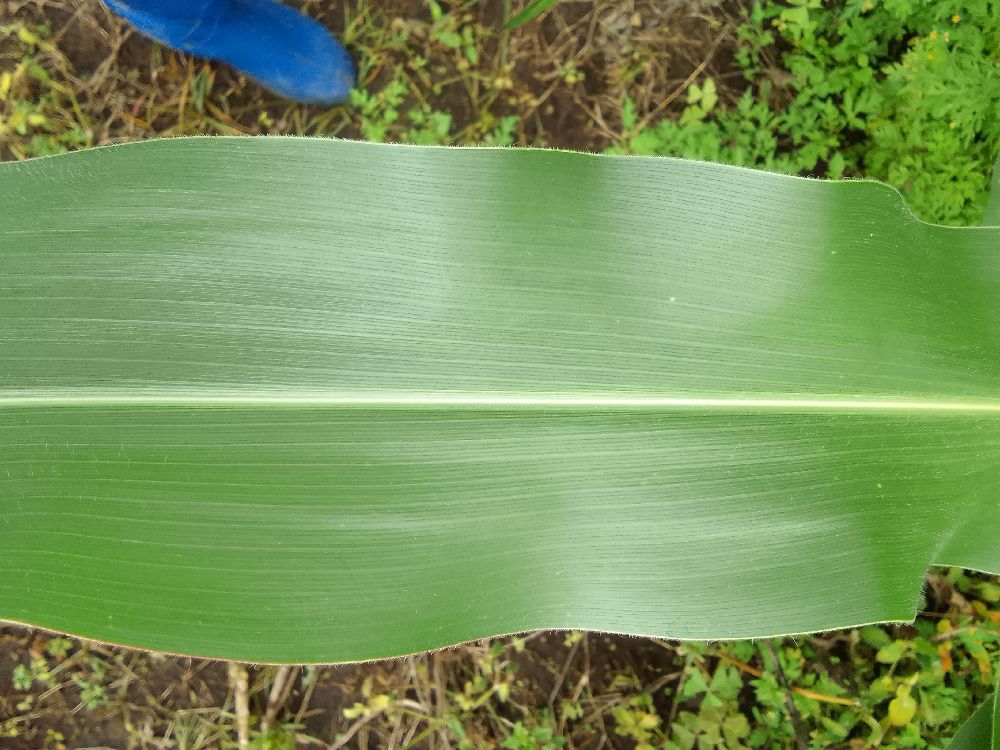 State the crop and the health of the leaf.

maize, healthy
